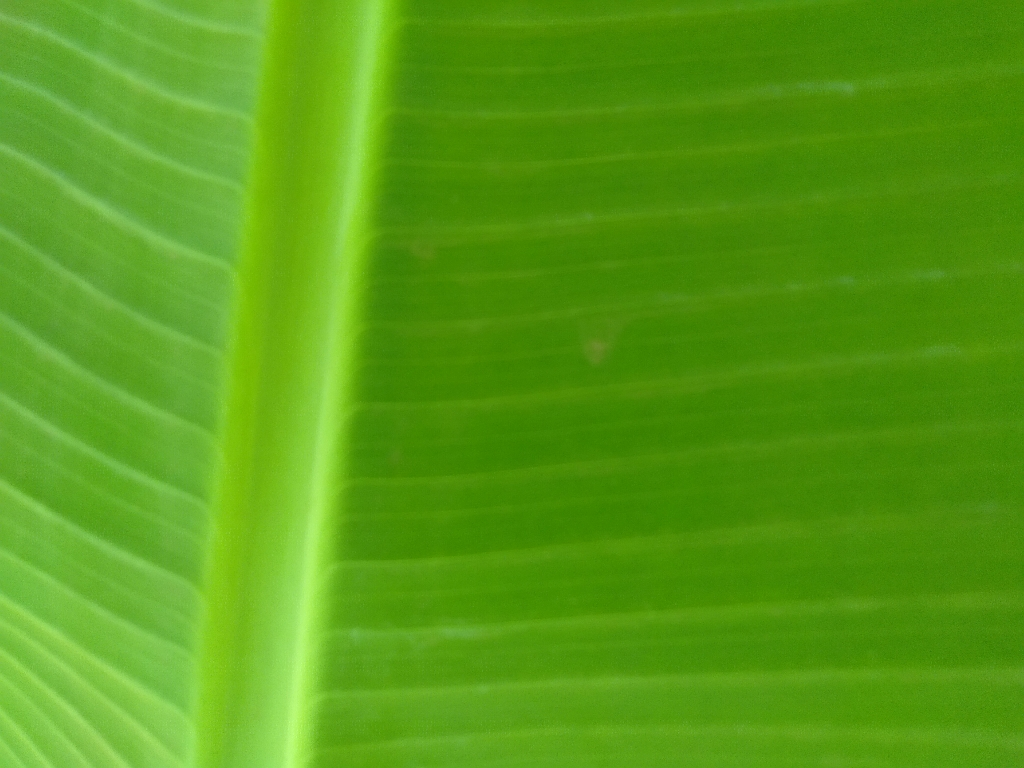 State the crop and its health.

banana, healthy
